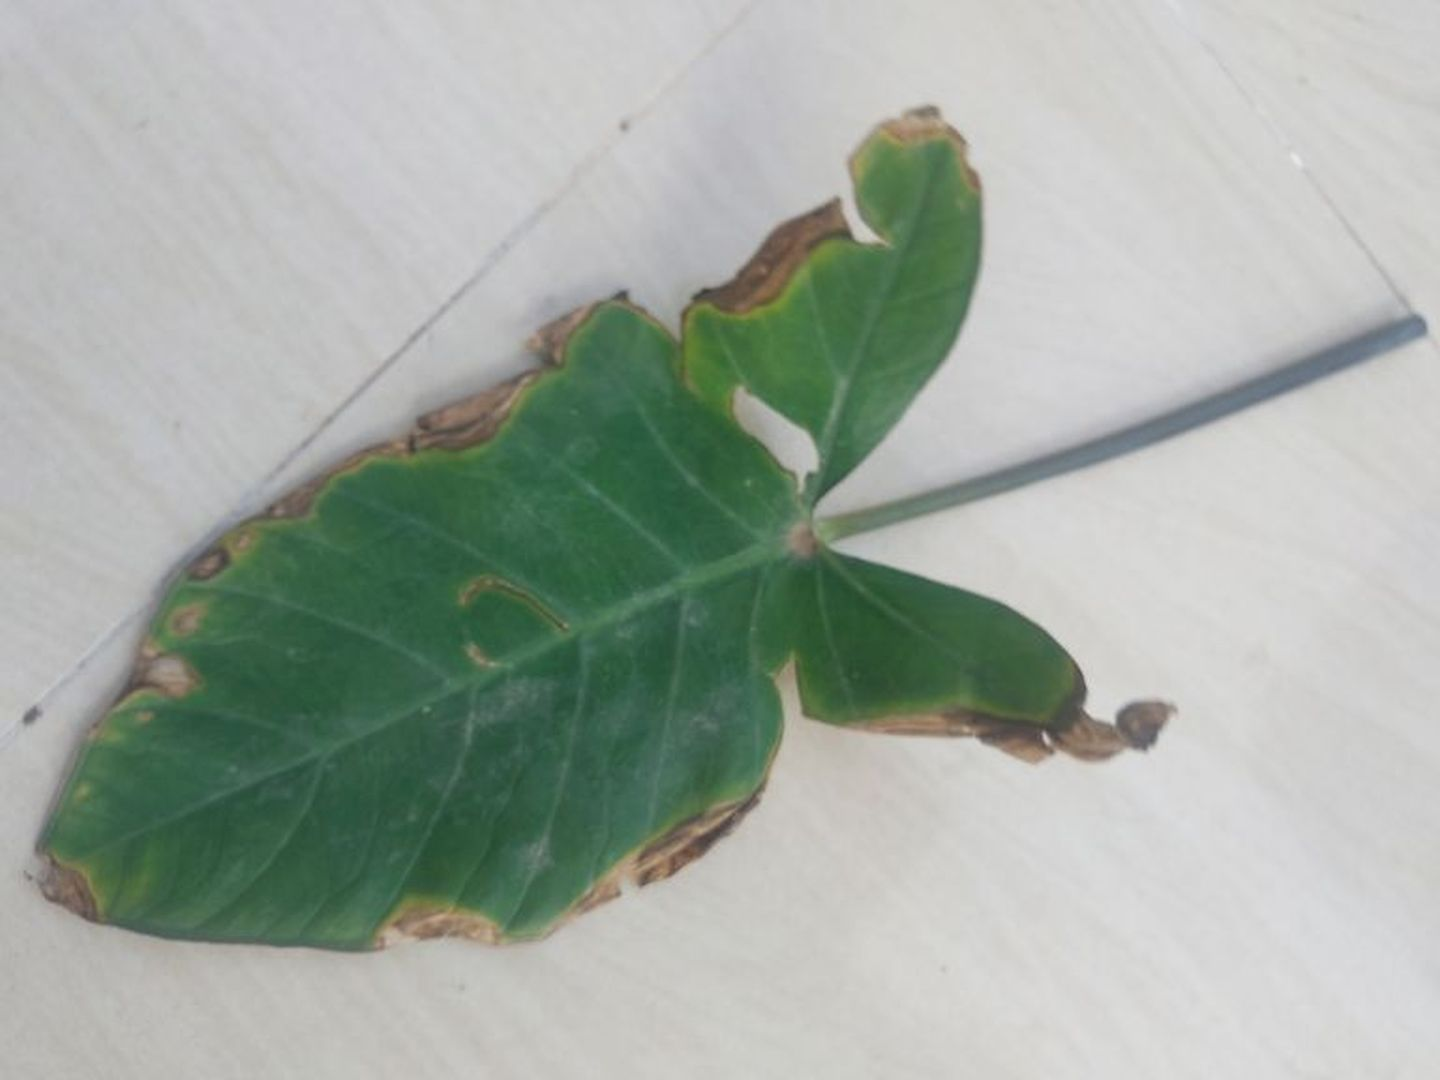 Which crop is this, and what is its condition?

taro, leaf blight
